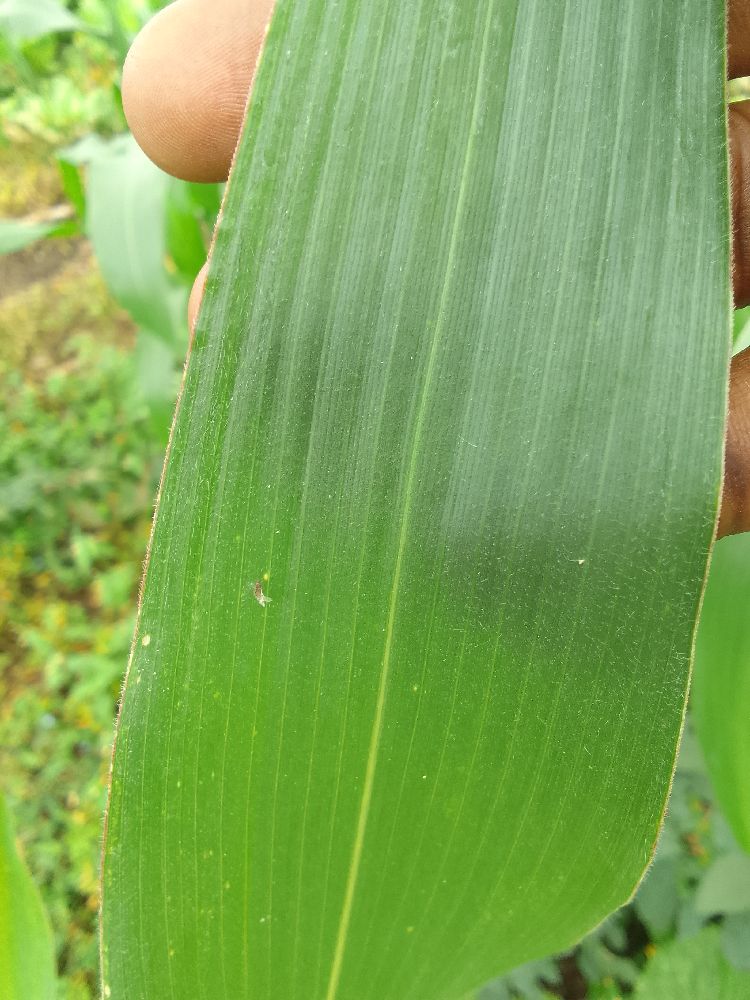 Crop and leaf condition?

maize, healthy
